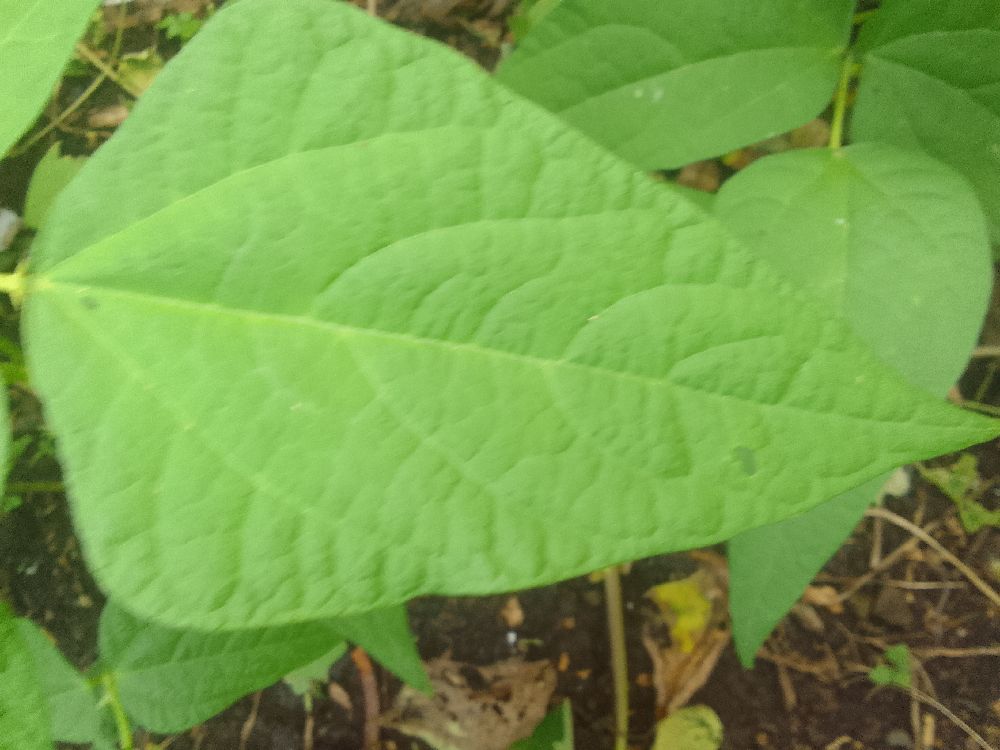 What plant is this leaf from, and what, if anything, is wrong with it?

common bean, healthy
